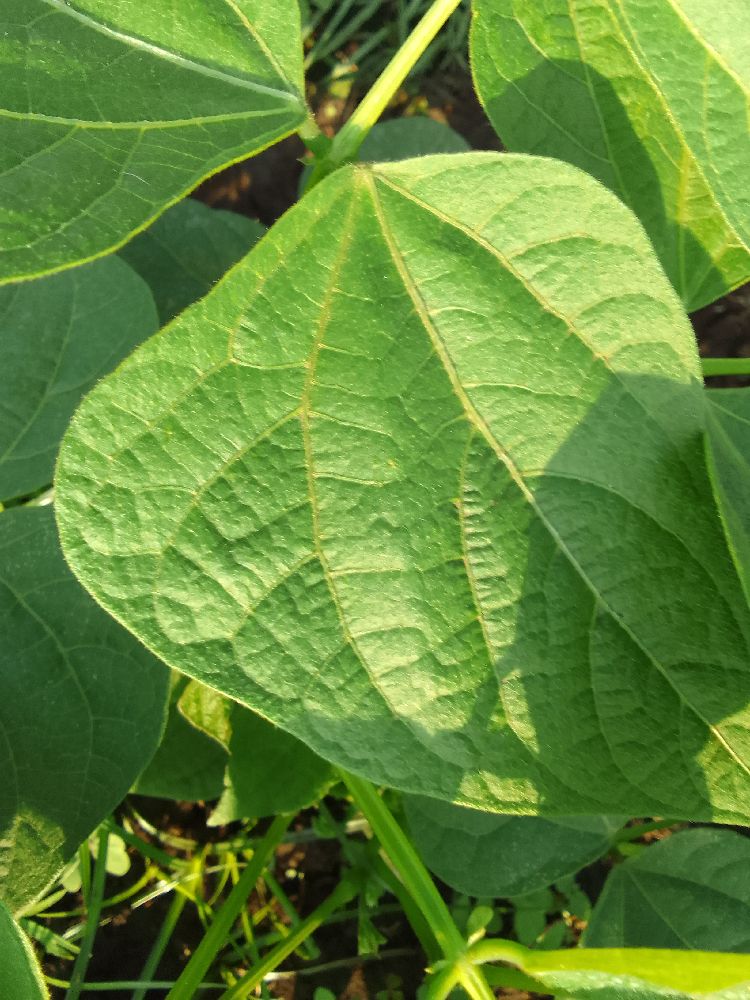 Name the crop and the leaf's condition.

common bean, healthy
